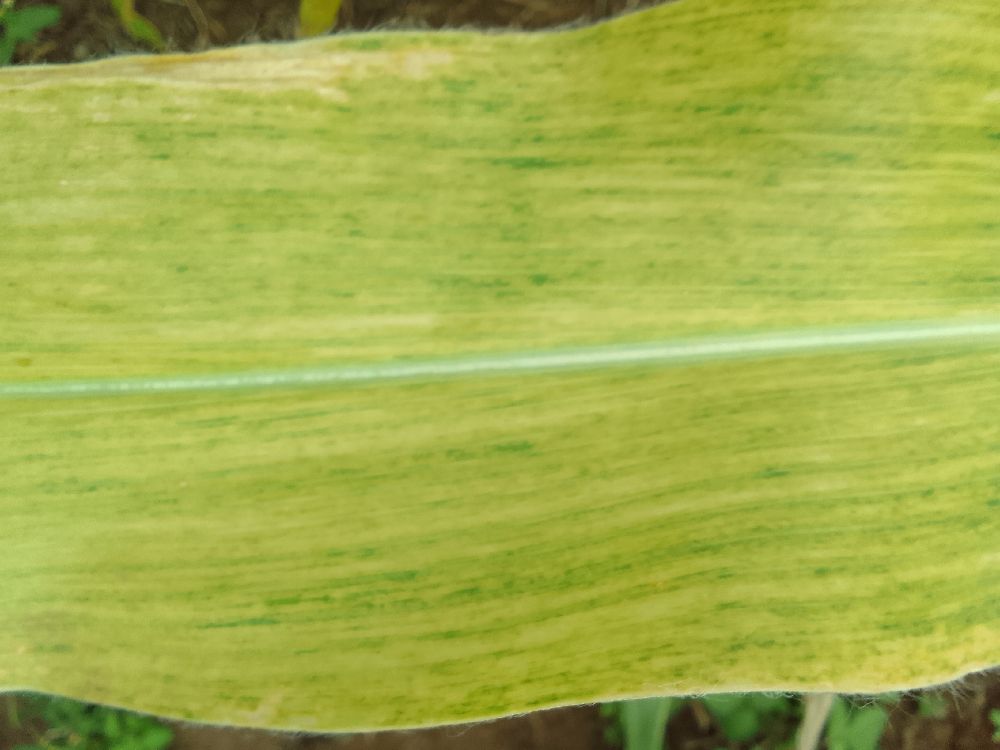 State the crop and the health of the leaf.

maize, maize lethal necrosis
